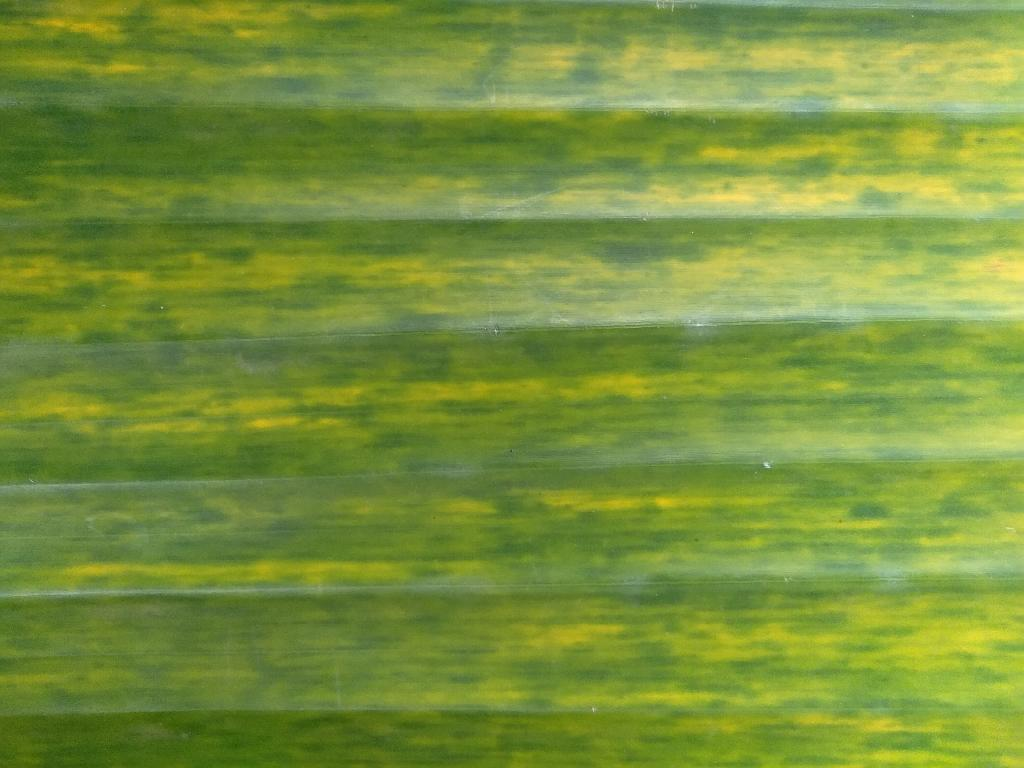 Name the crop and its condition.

banana, fusarium wilt race 1
